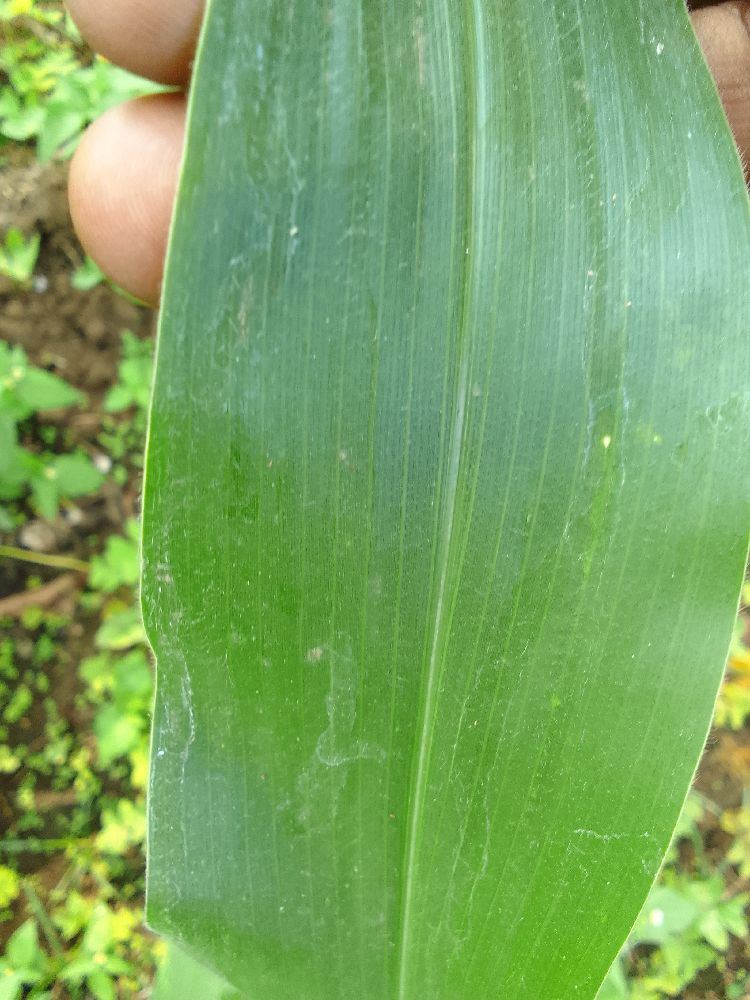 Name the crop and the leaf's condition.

maize, healthy
